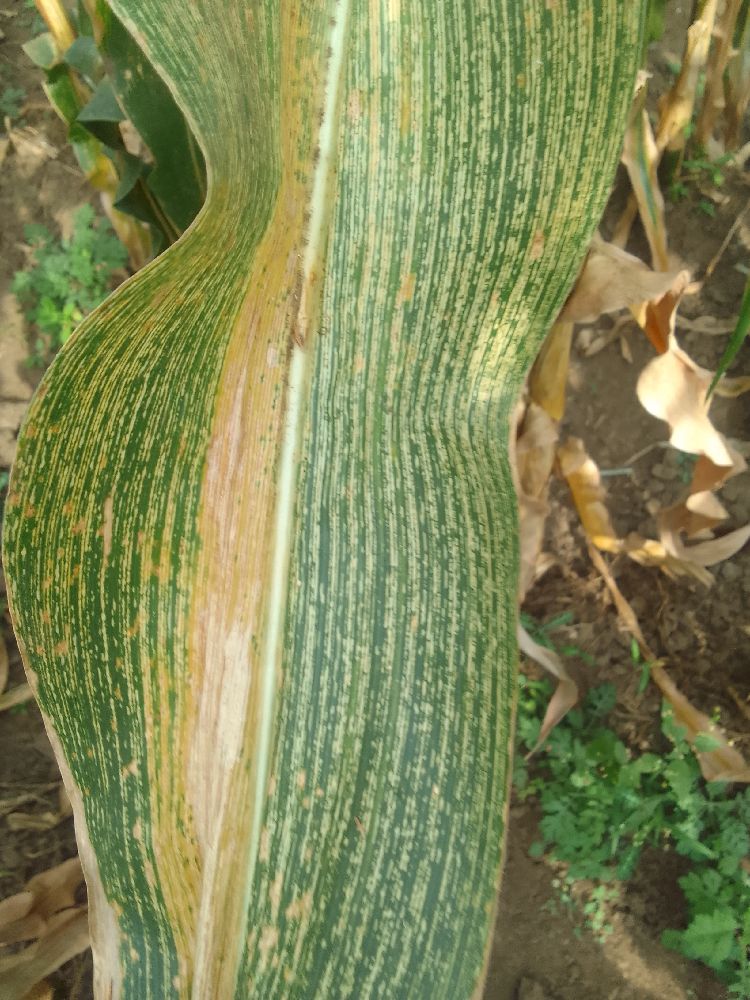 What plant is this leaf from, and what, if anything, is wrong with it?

maize, maize streak virus
